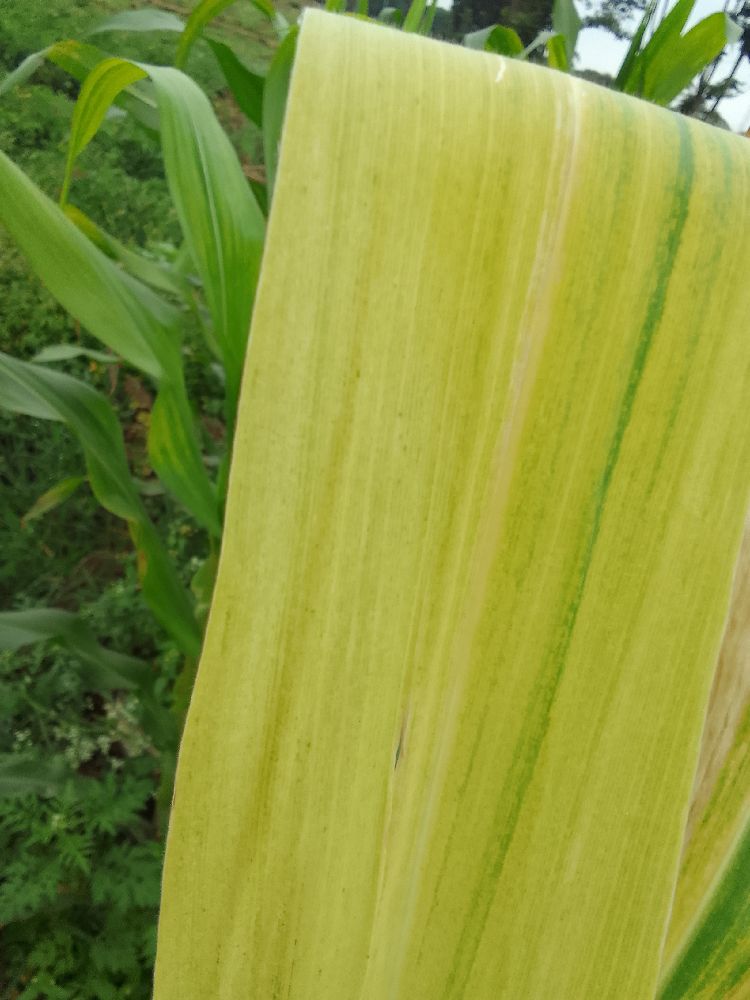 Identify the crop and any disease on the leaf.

maize, maize lethal necrosis
